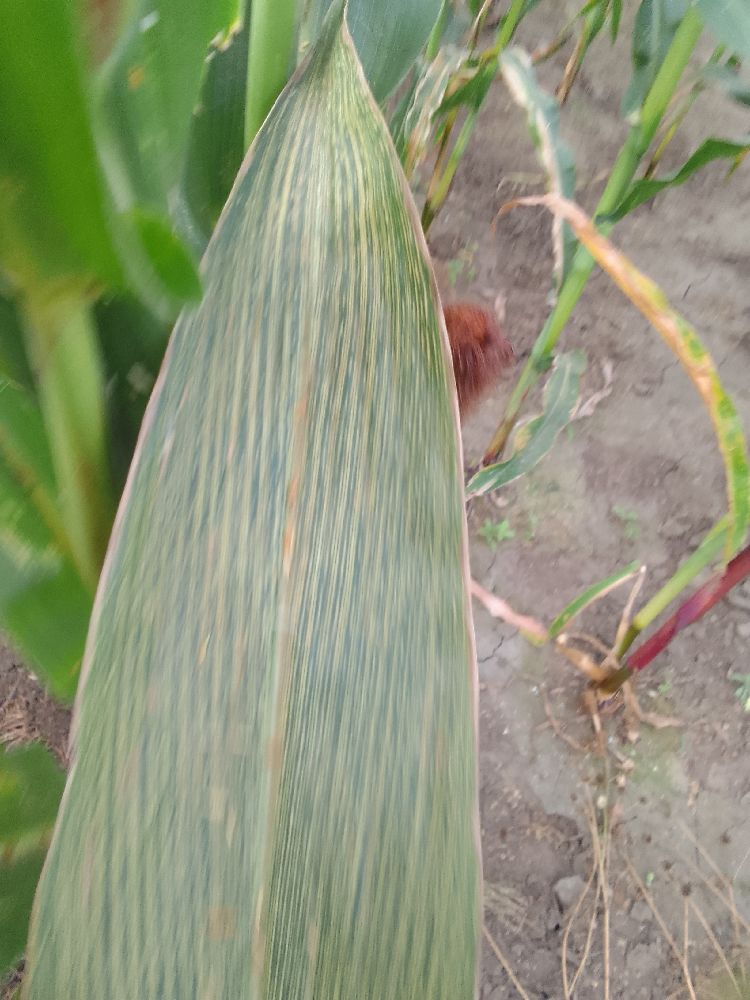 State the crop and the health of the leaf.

maize, maize streak virus
